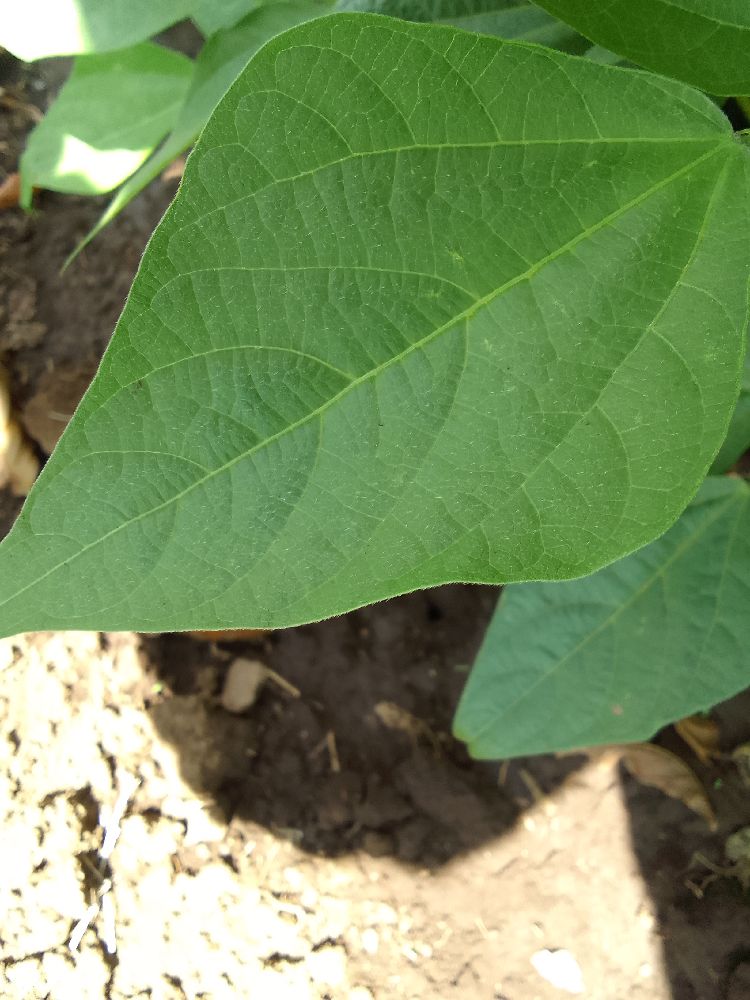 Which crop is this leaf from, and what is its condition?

common bean, healthy
